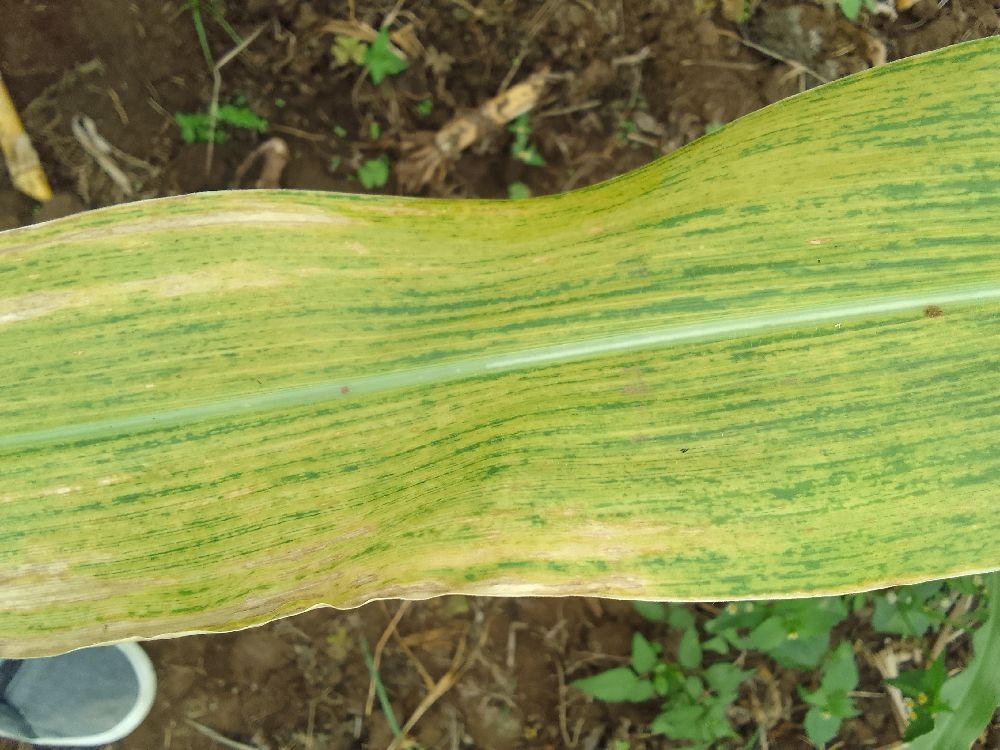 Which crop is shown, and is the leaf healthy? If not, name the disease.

maize, maize lethal necrosis
